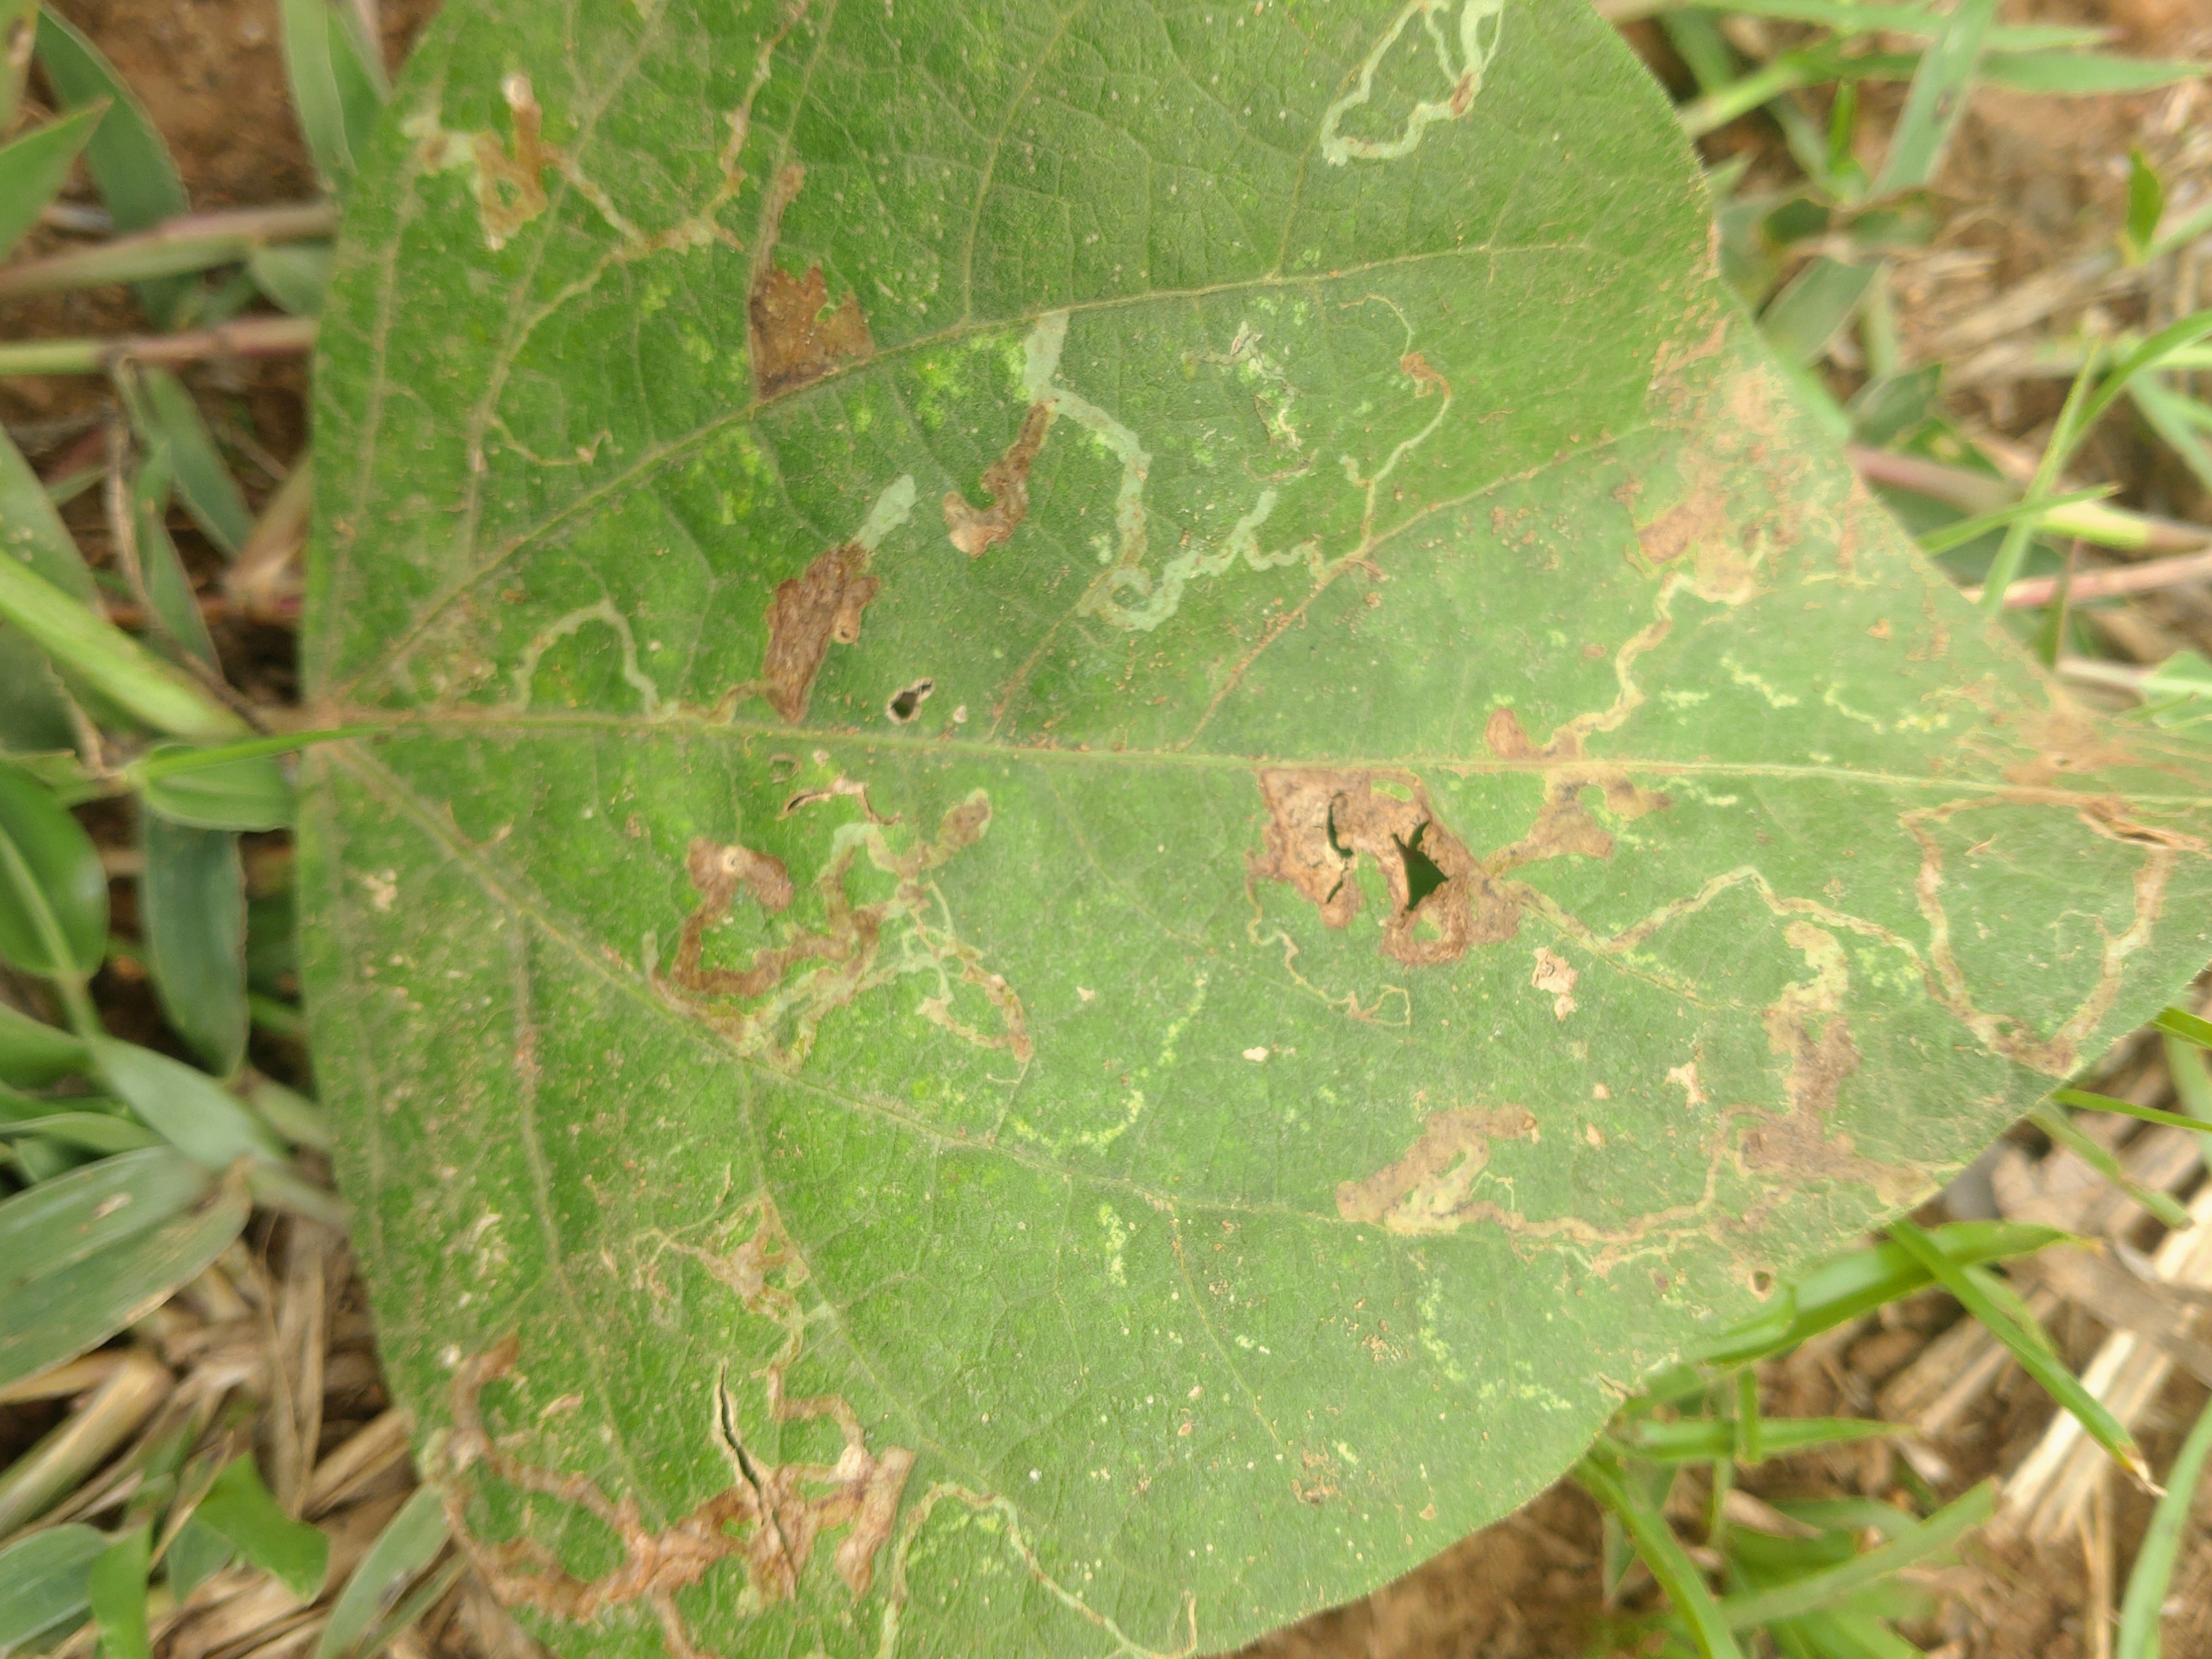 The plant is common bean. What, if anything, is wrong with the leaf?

anthracnose
